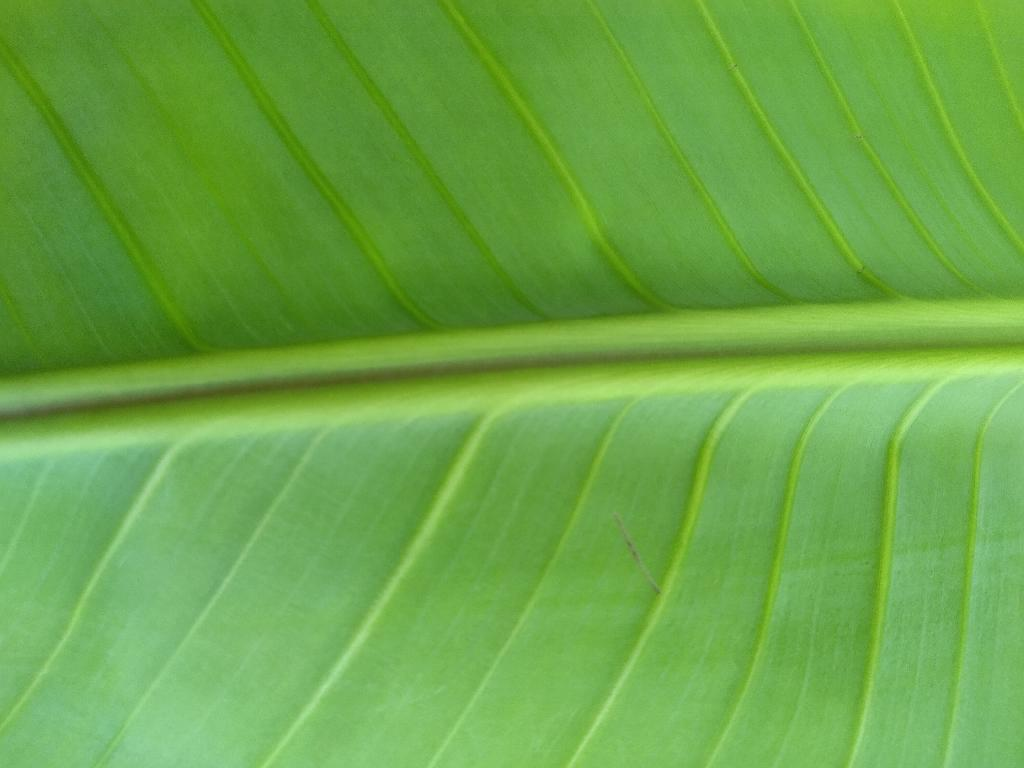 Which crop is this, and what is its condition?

banana, healthy
